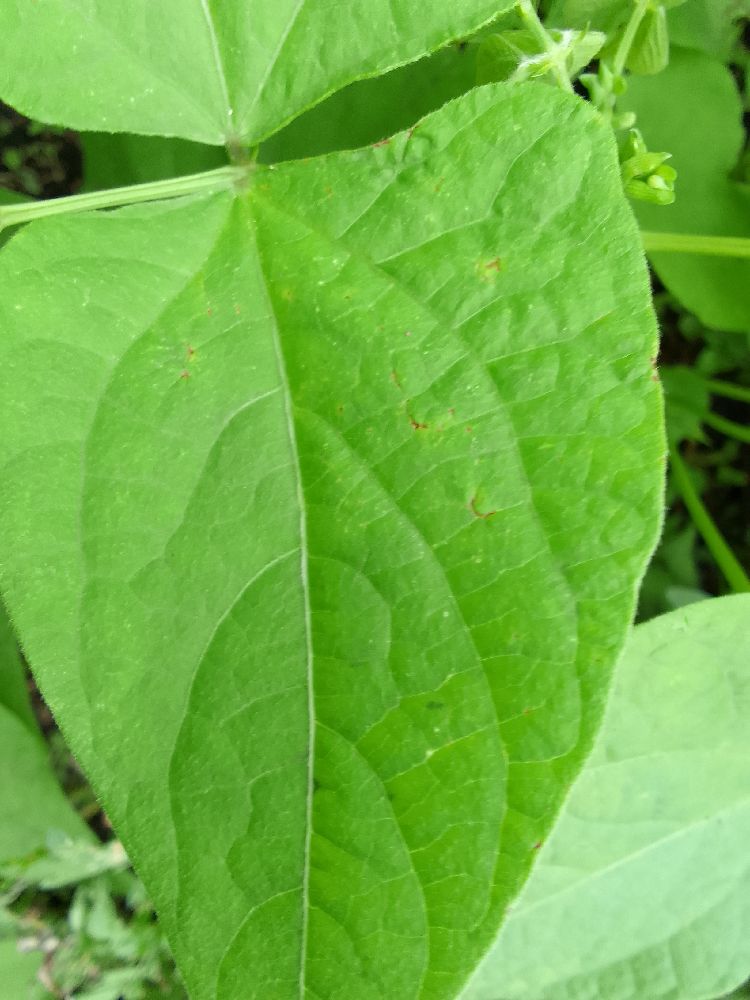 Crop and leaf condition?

common bean, healthy
